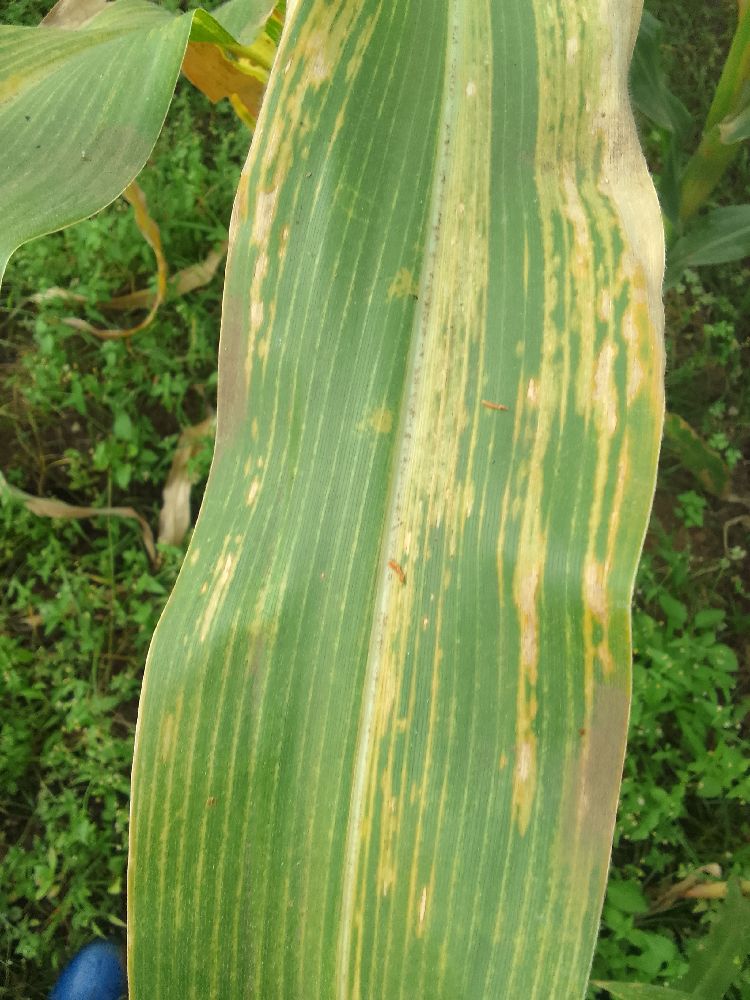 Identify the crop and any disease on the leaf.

maize, maize lethal necrosis
